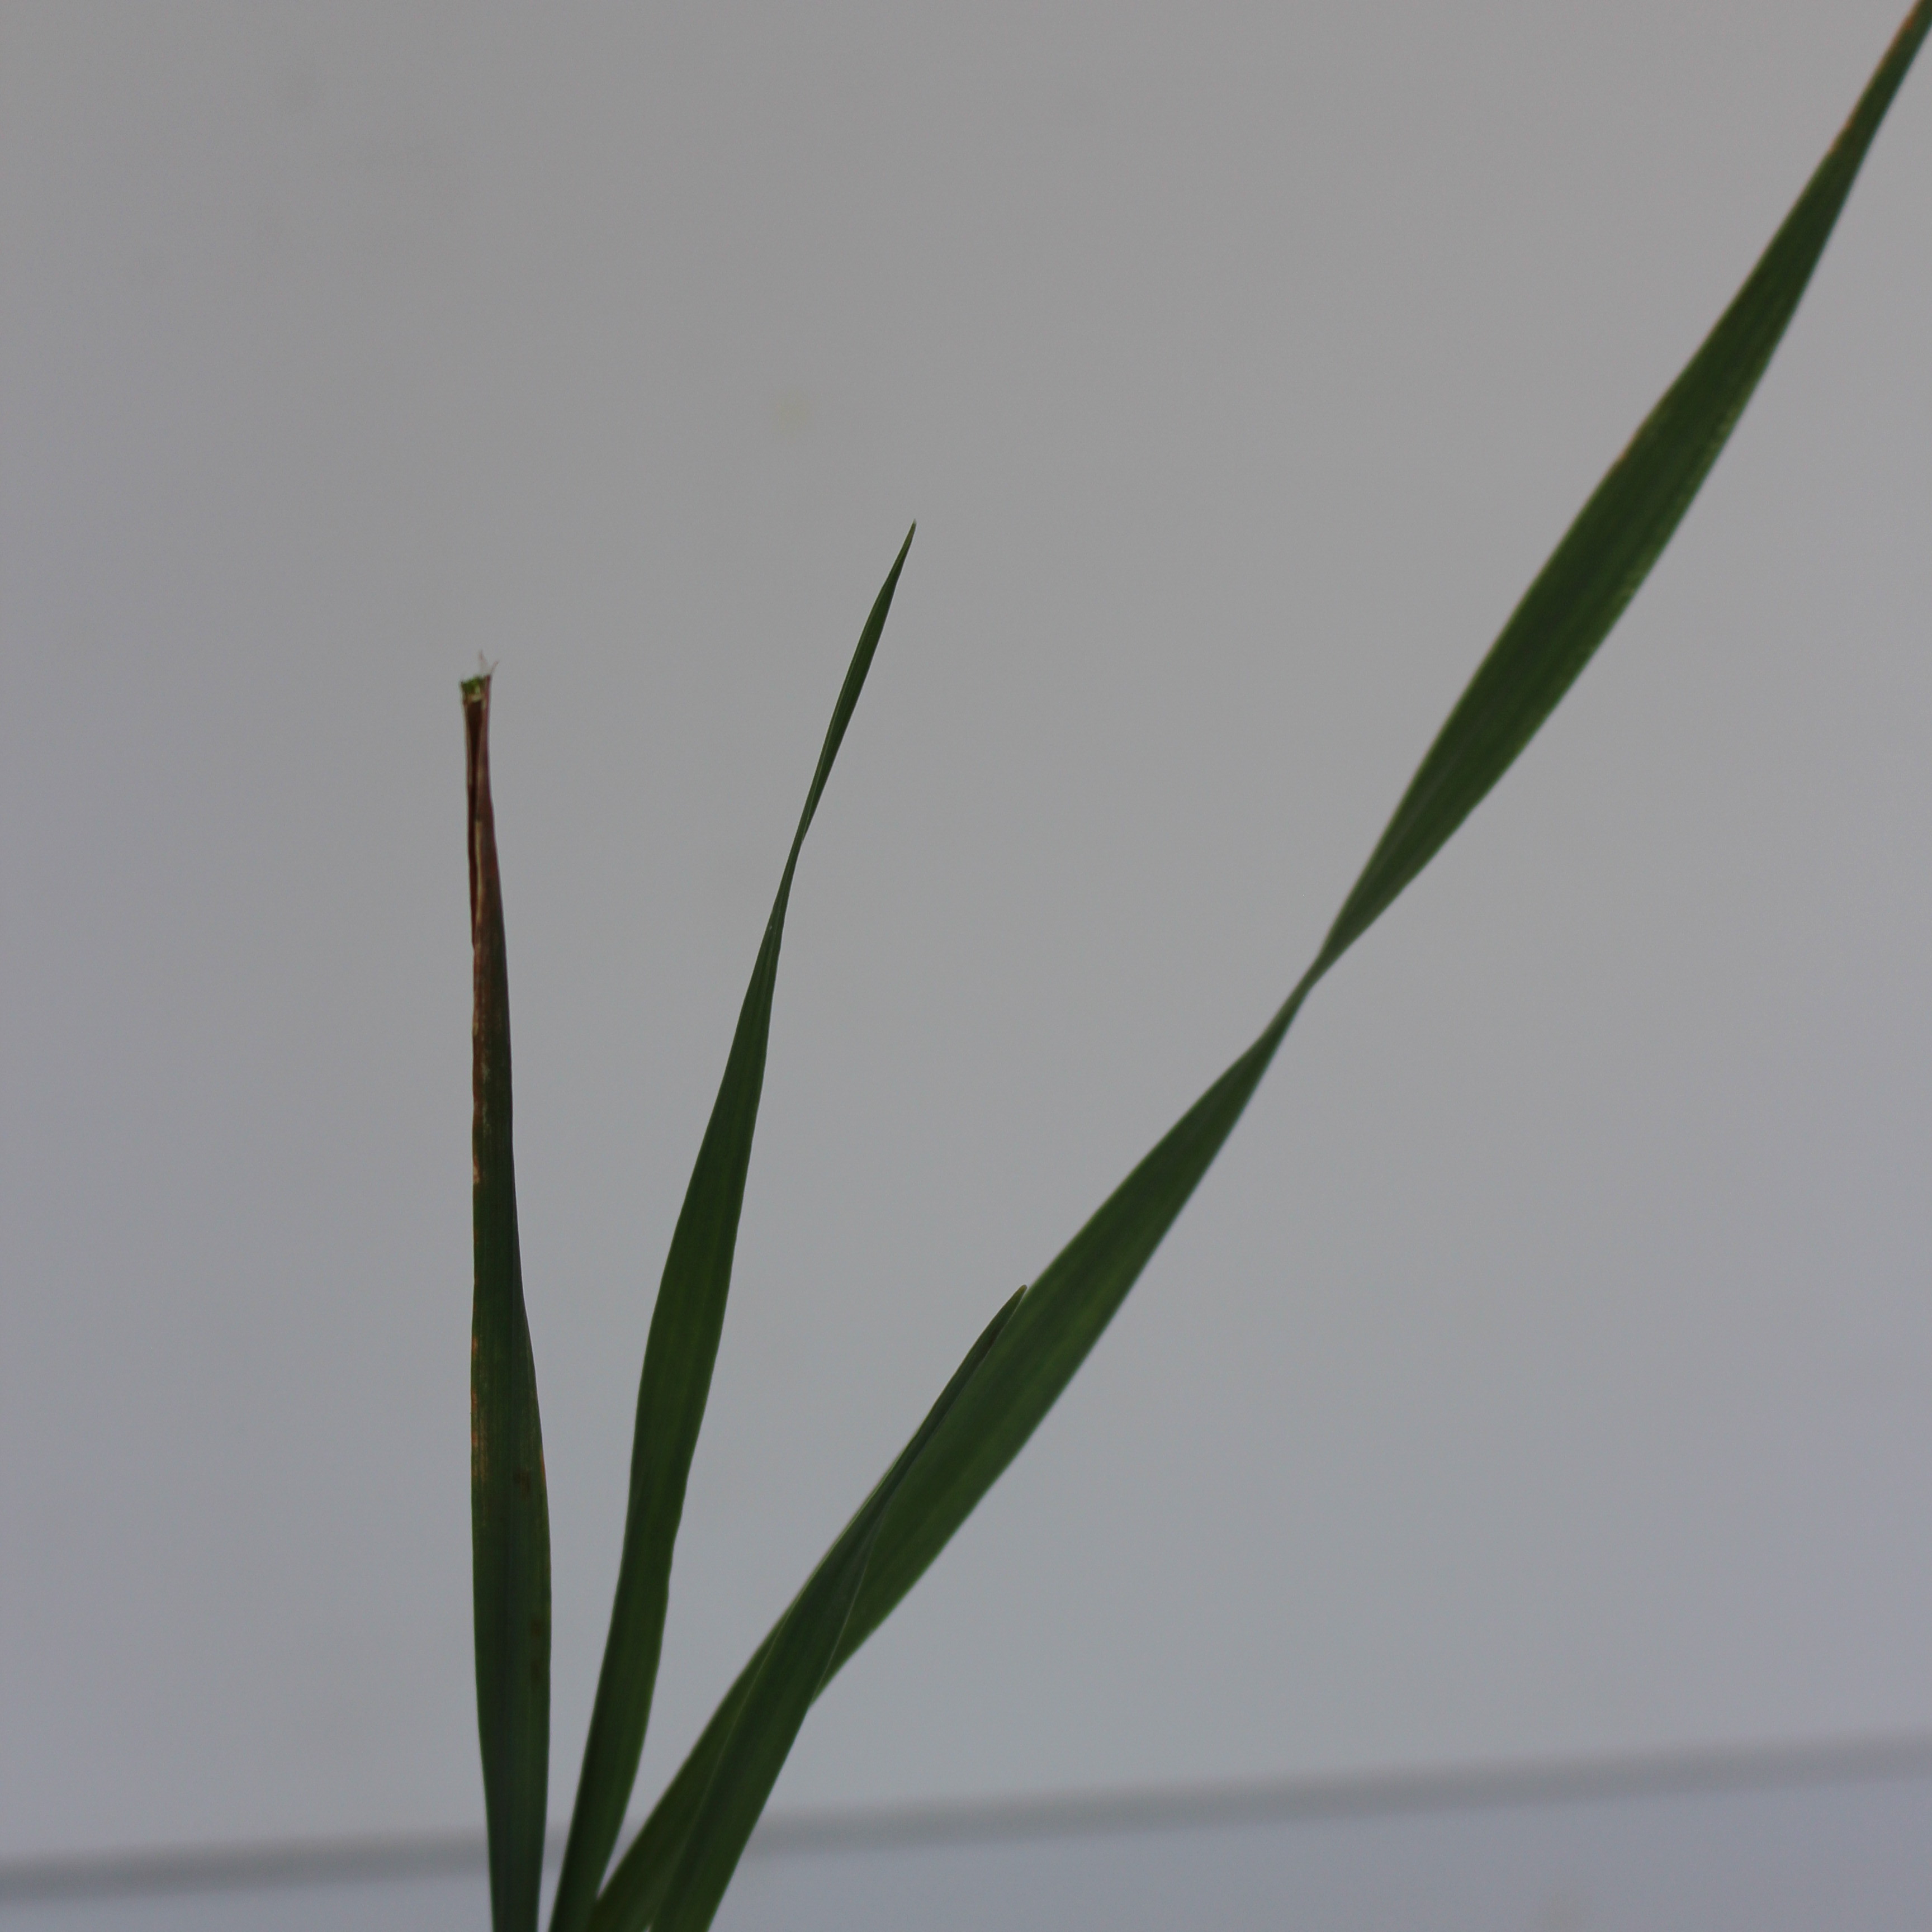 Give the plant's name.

Avena sterilis
